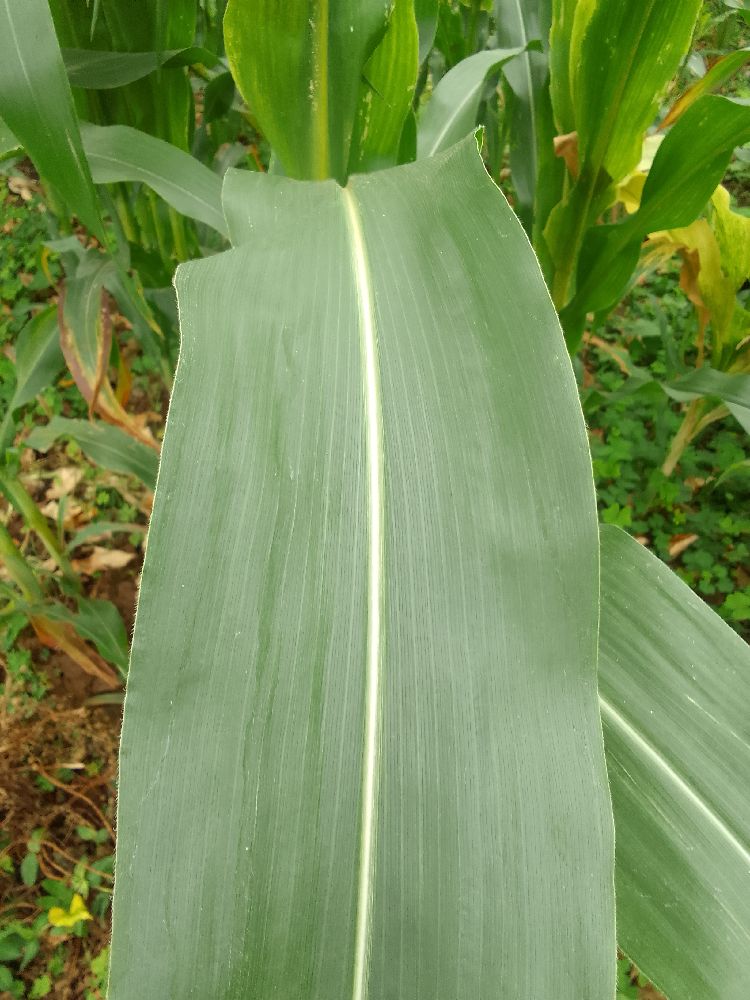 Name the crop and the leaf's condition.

maize, healthy
